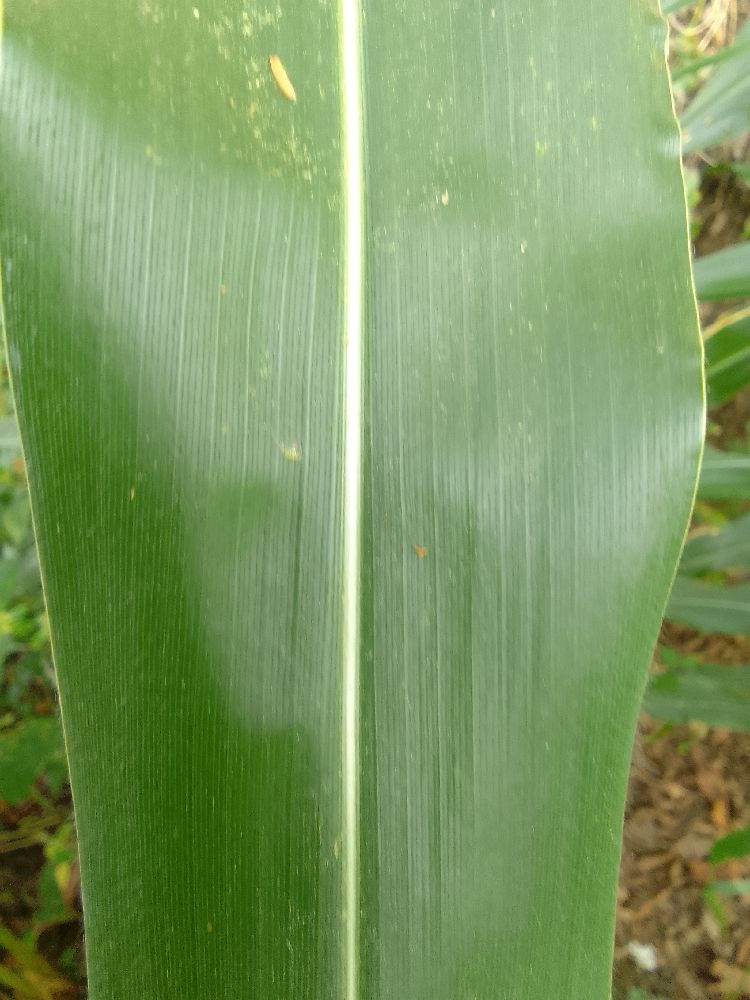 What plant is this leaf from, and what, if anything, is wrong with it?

maize, healthy
